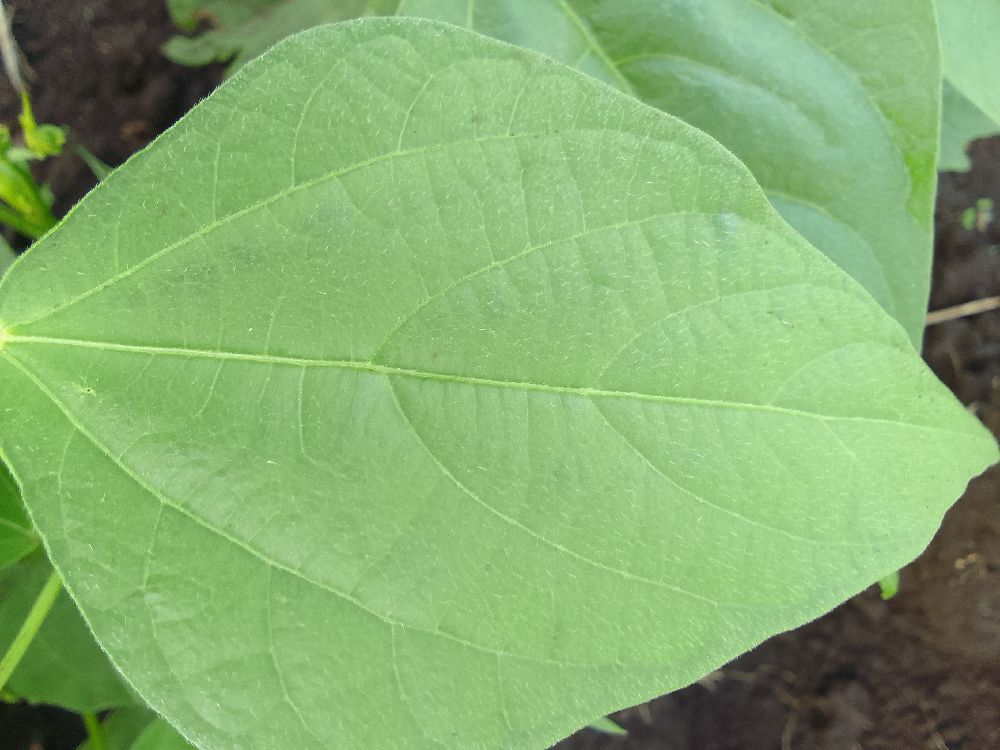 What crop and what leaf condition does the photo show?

common bean, healthy
